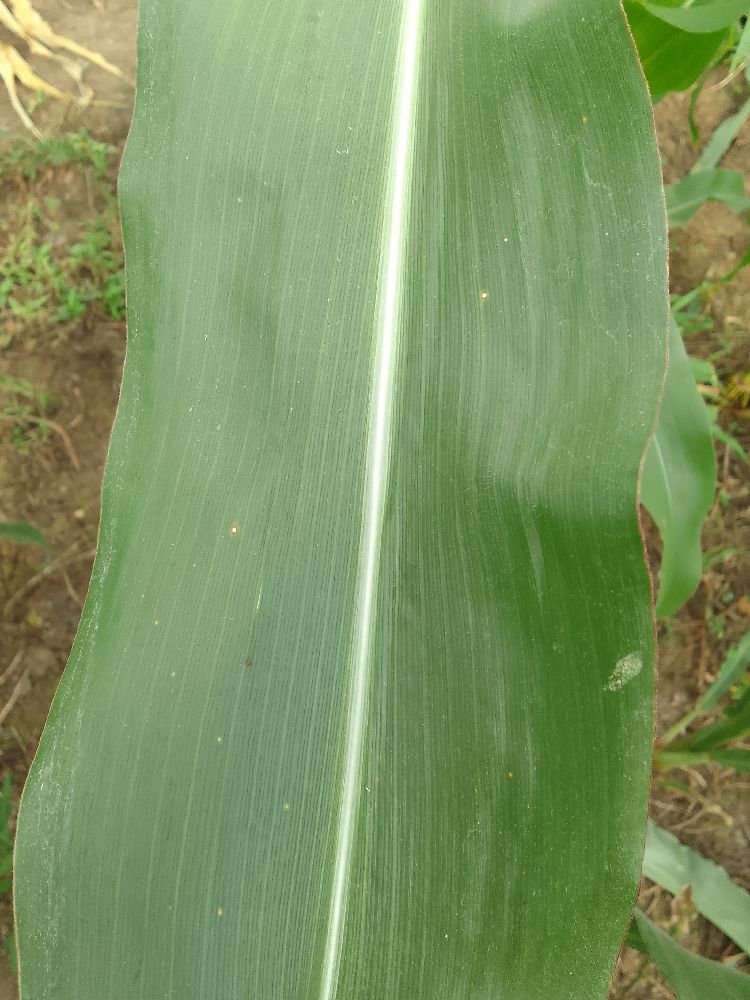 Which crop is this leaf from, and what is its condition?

maize, healthy
